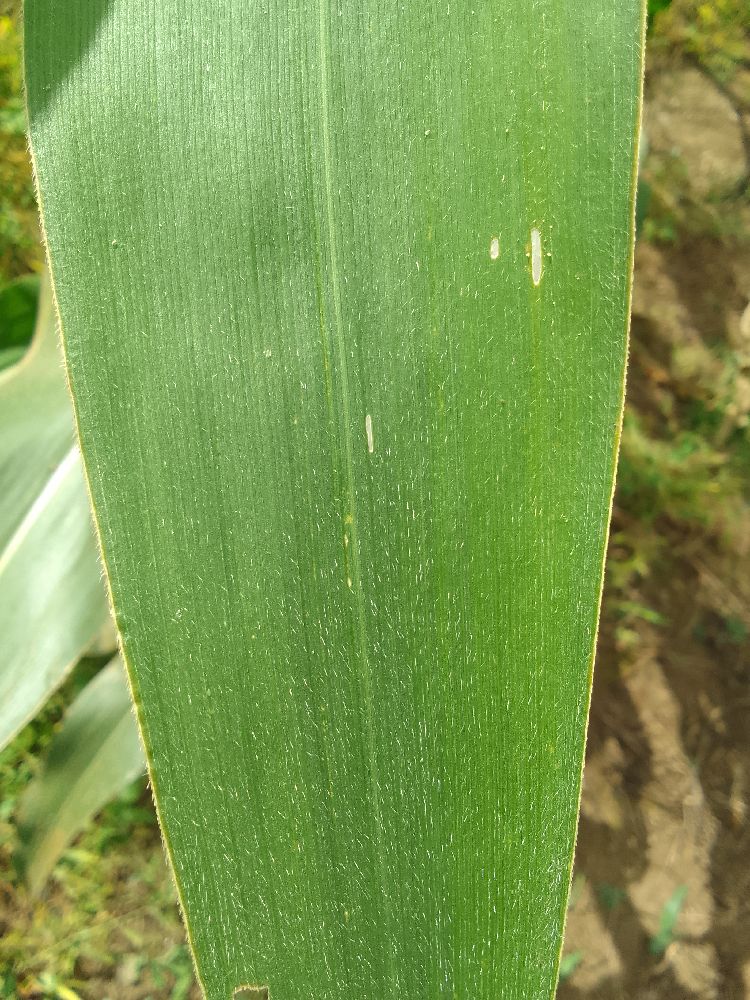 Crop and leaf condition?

maize, healthy
